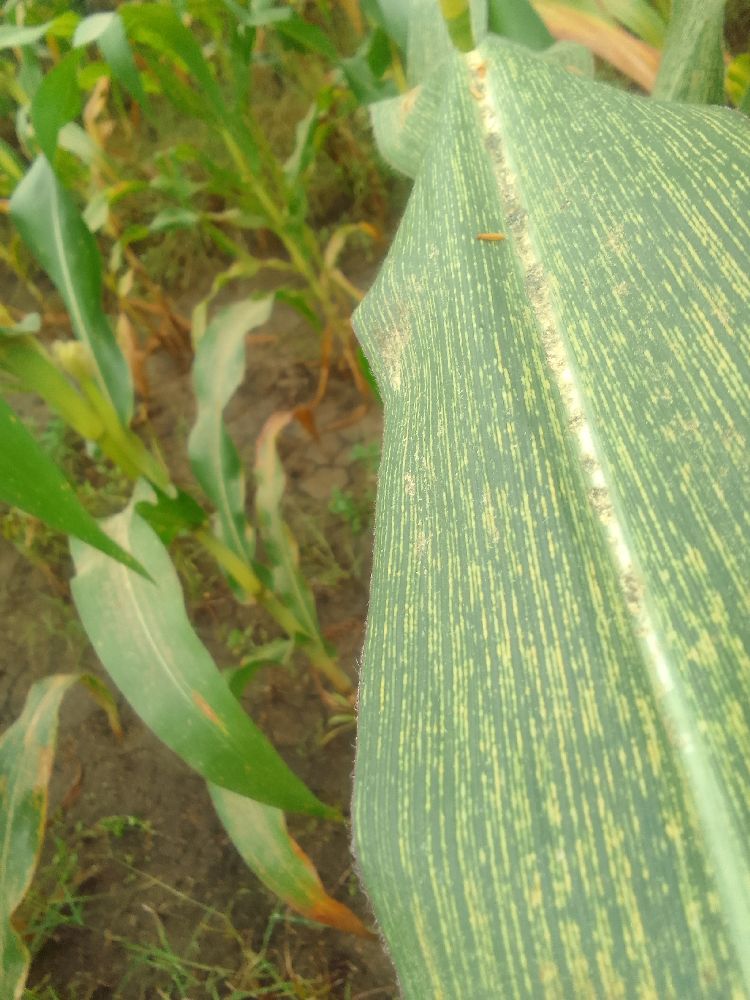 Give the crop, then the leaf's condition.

maize, maize streak virus
